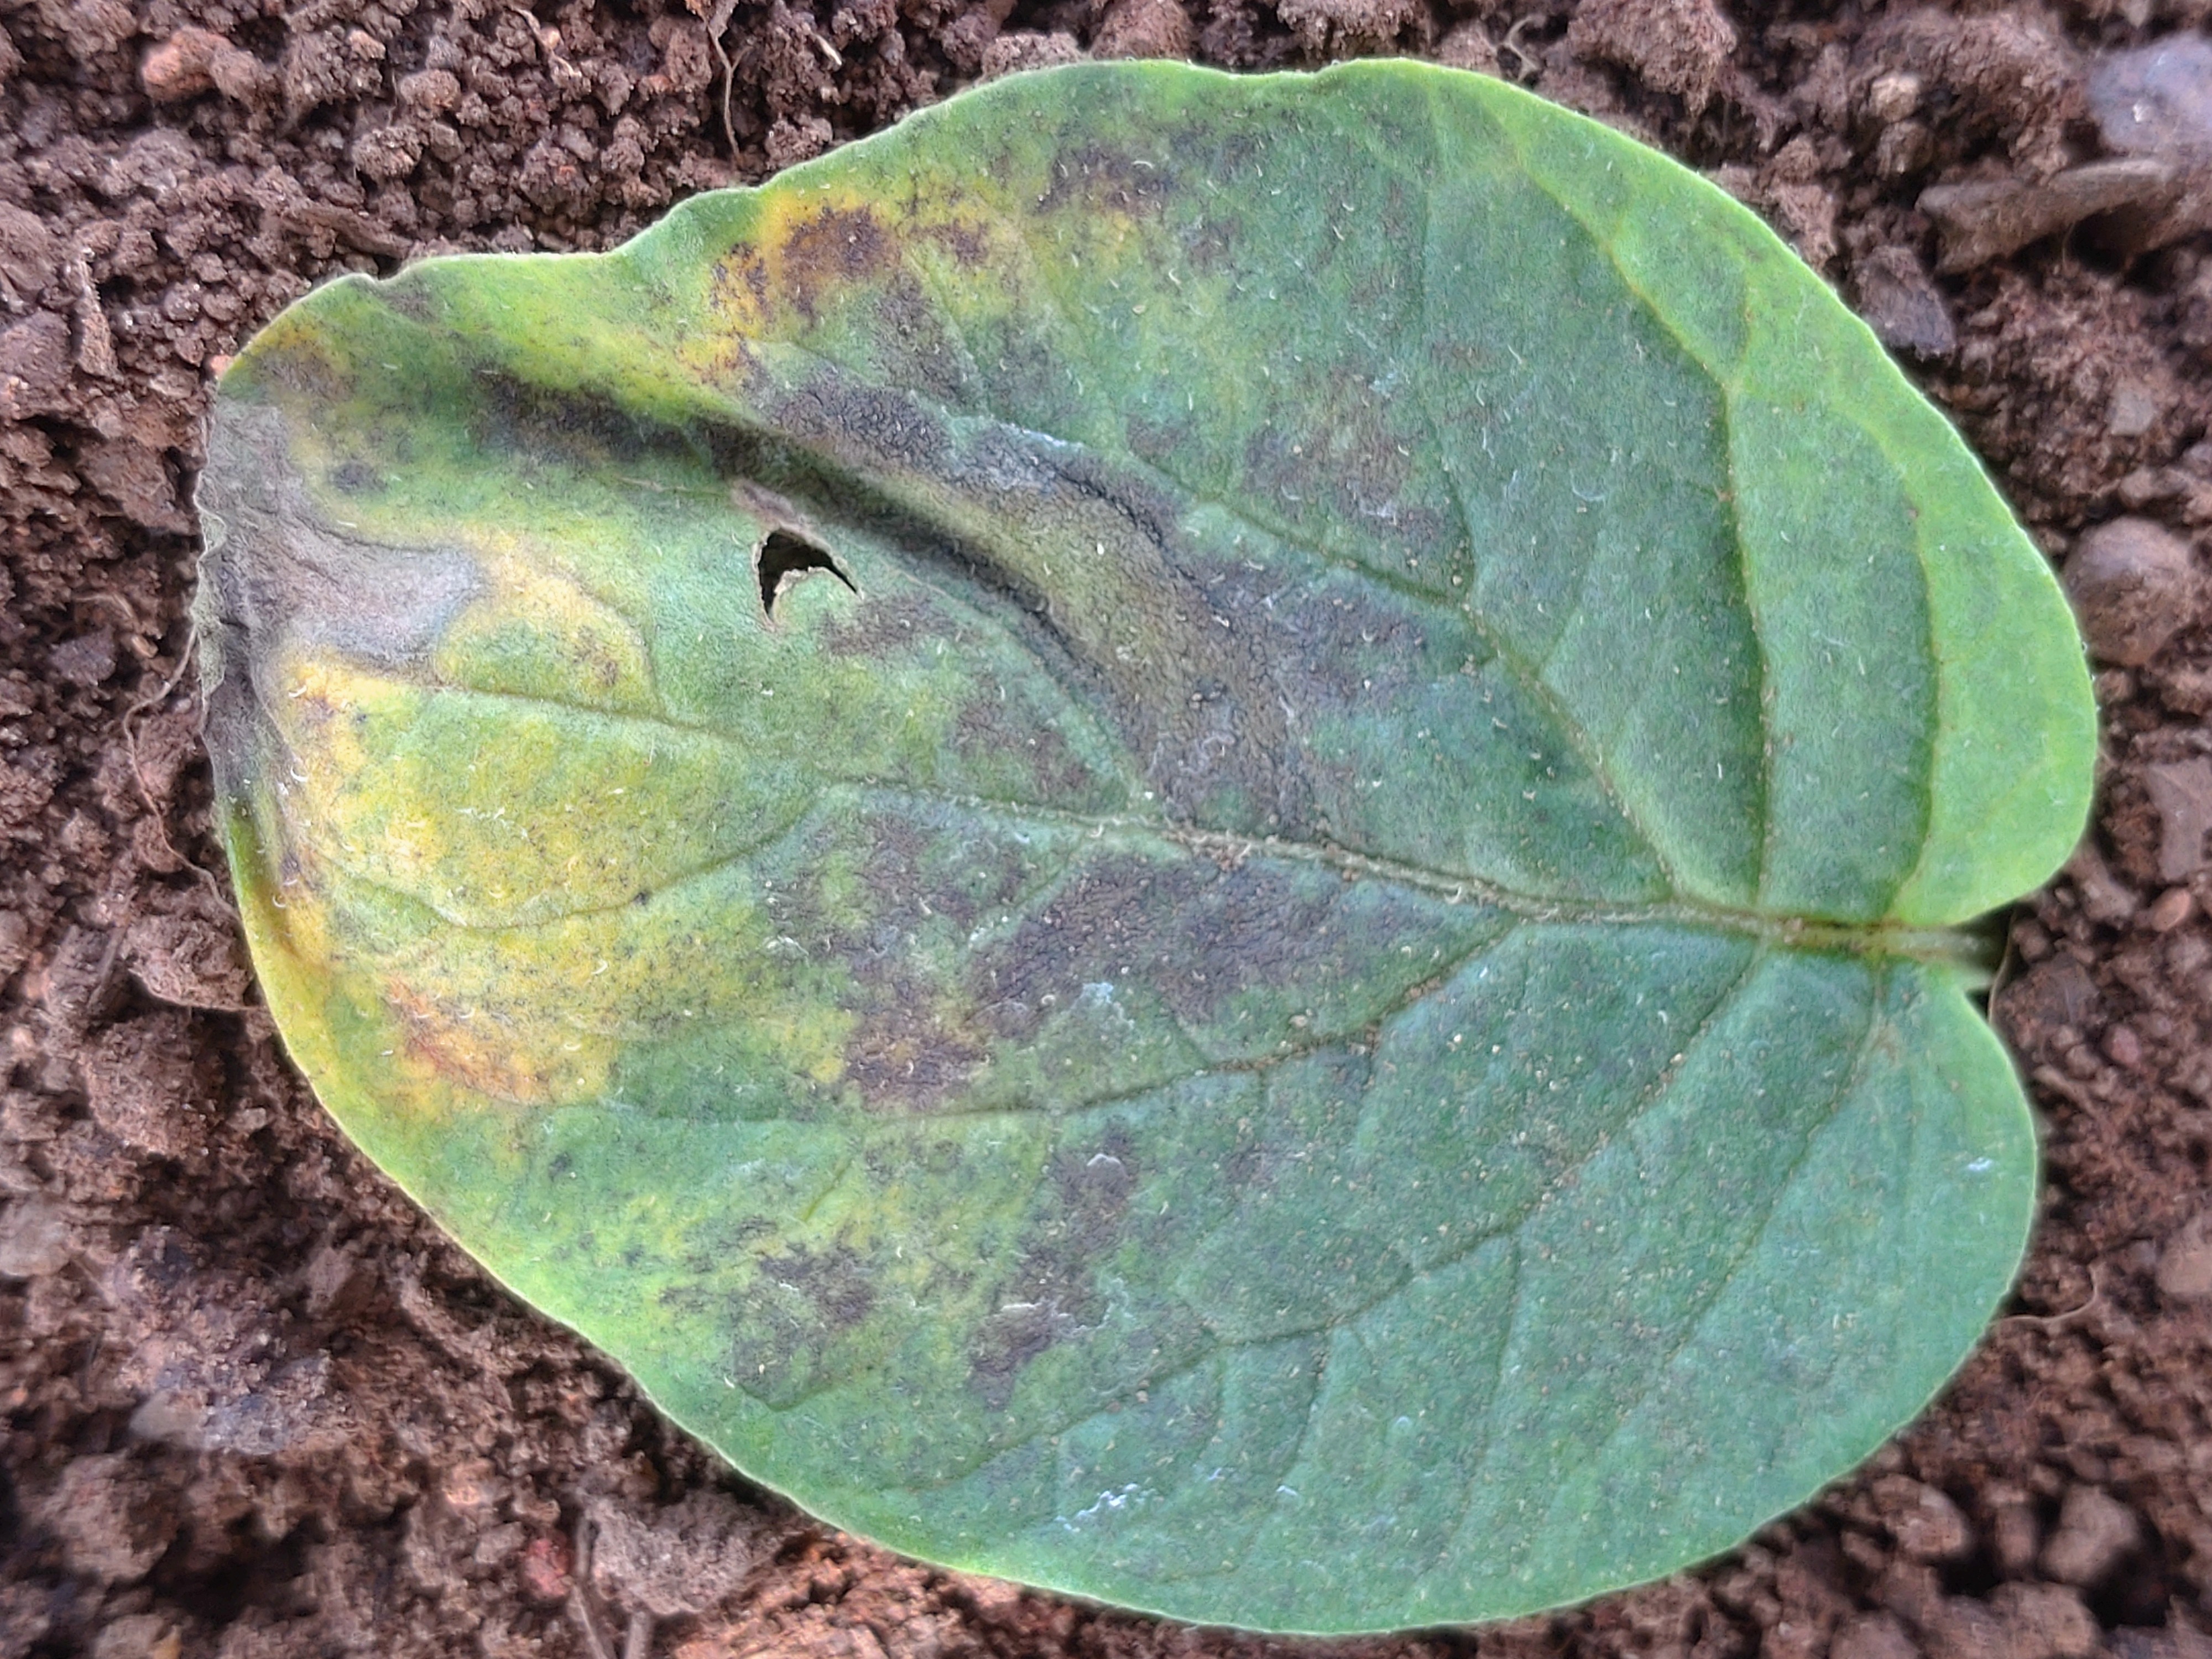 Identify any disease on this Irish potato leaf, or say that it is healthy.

late blight
